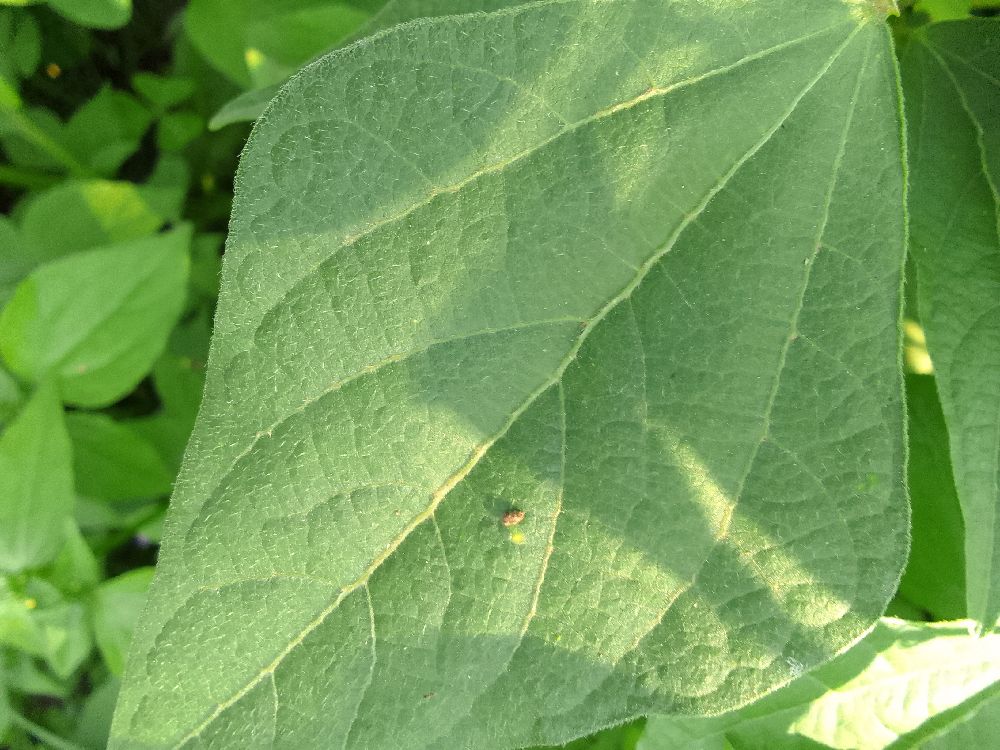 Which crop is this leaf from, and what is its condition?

common bean, healthy
